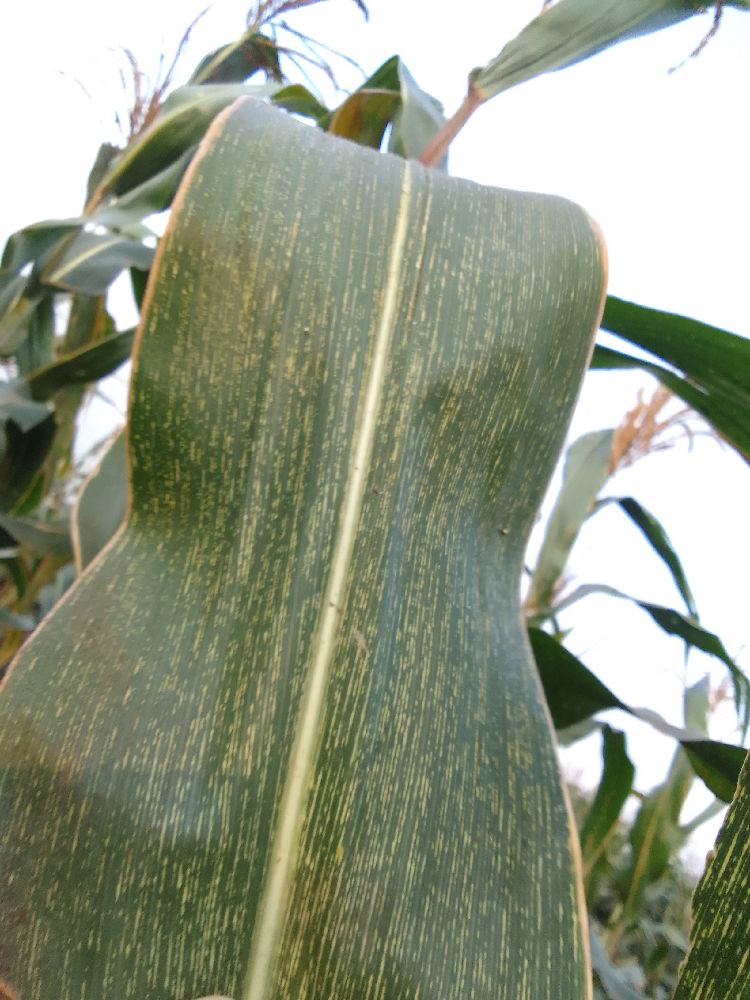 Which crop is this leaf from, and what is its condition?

maize, maize streak virus
